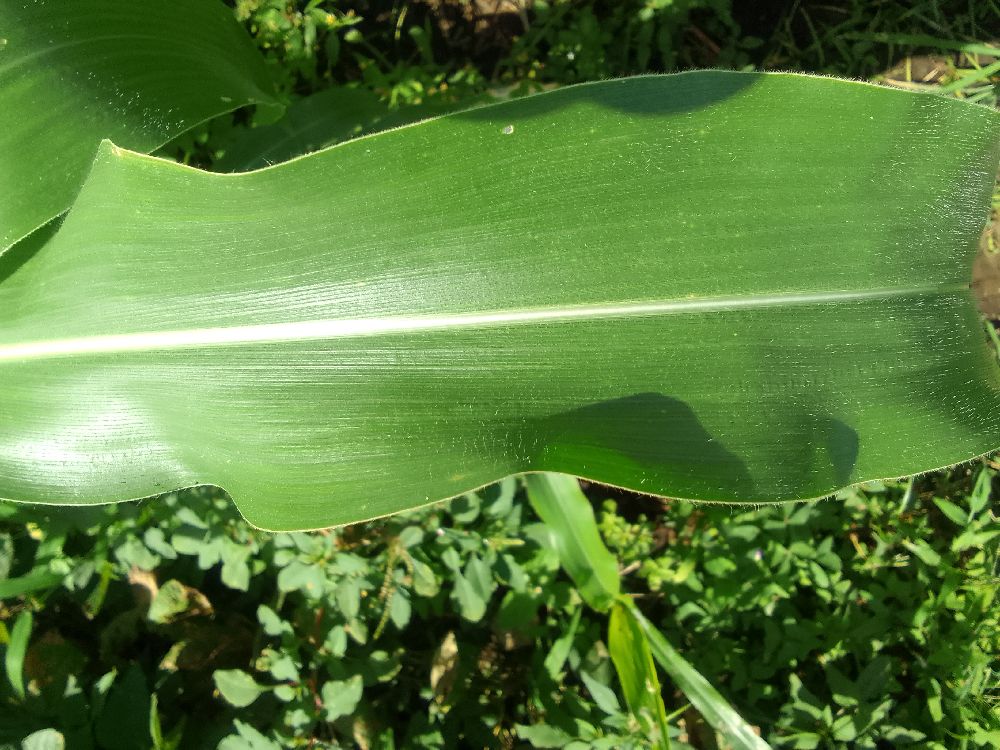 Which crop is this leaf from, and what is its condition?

maize, healthy
